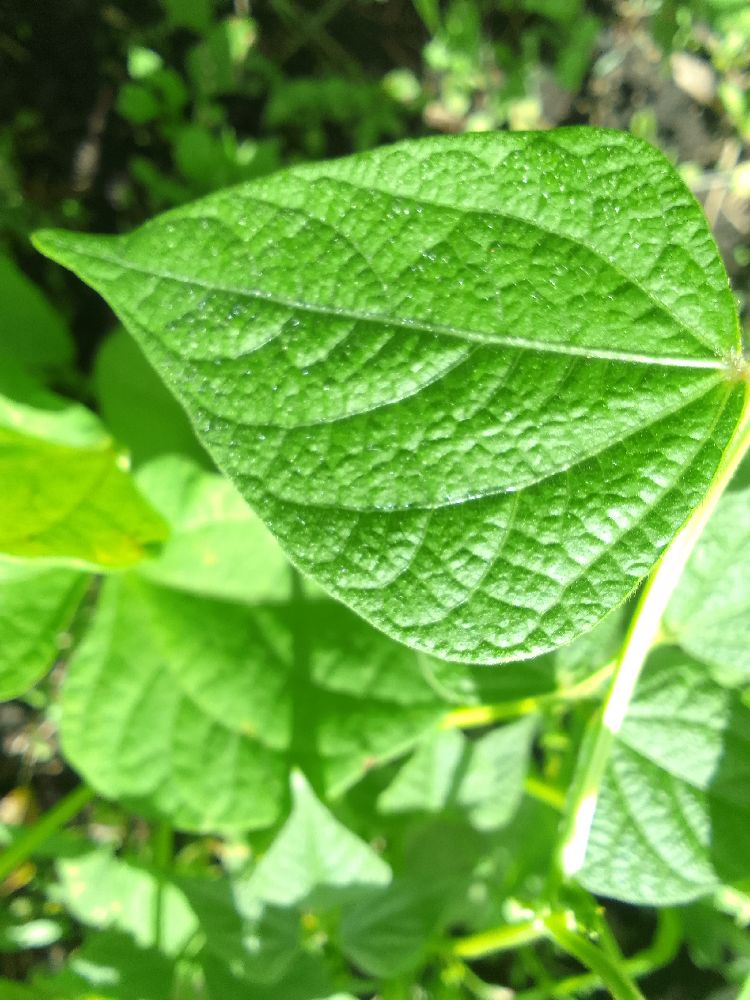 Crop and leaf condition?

common bean, healthy
